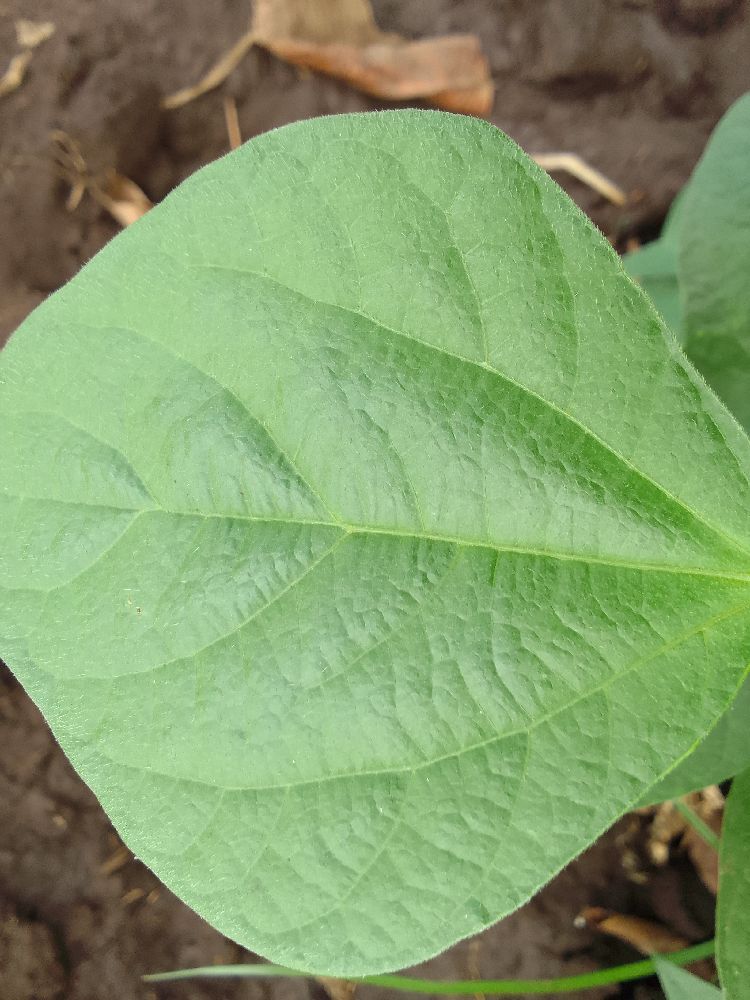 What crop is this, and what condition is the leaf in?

common bean, healthy
